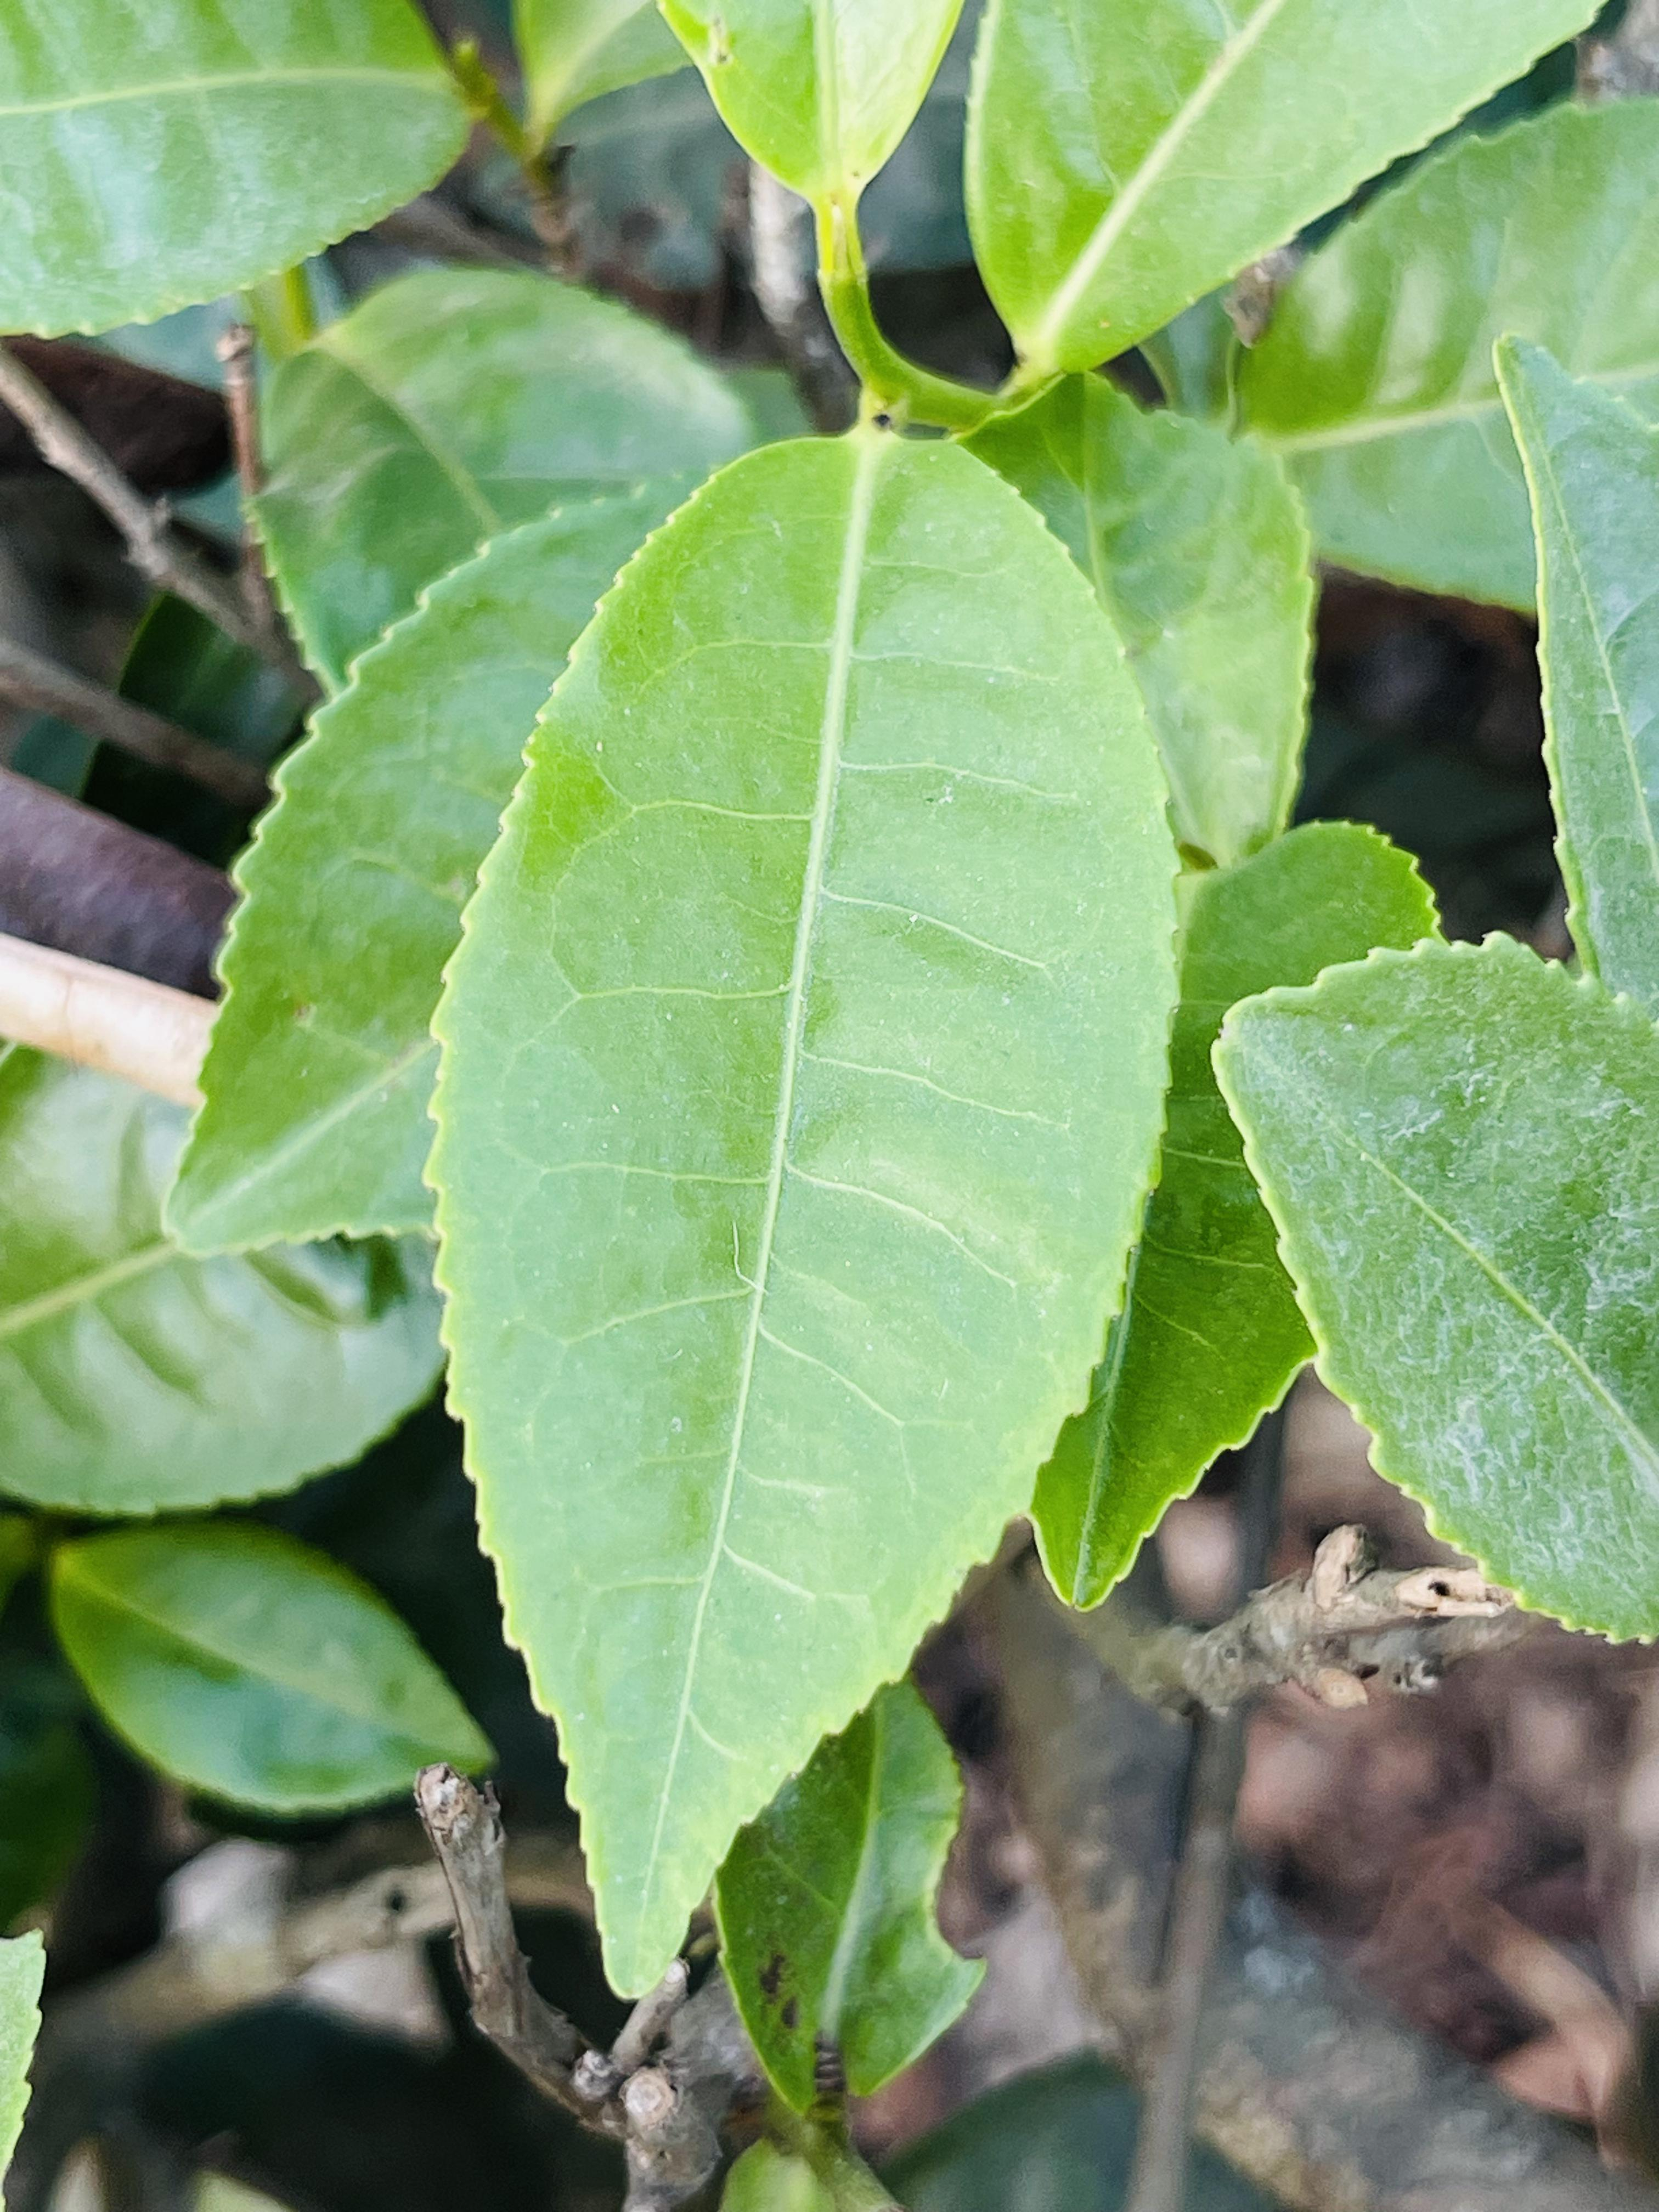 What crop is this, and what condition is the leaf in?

tea, healthy leaf
